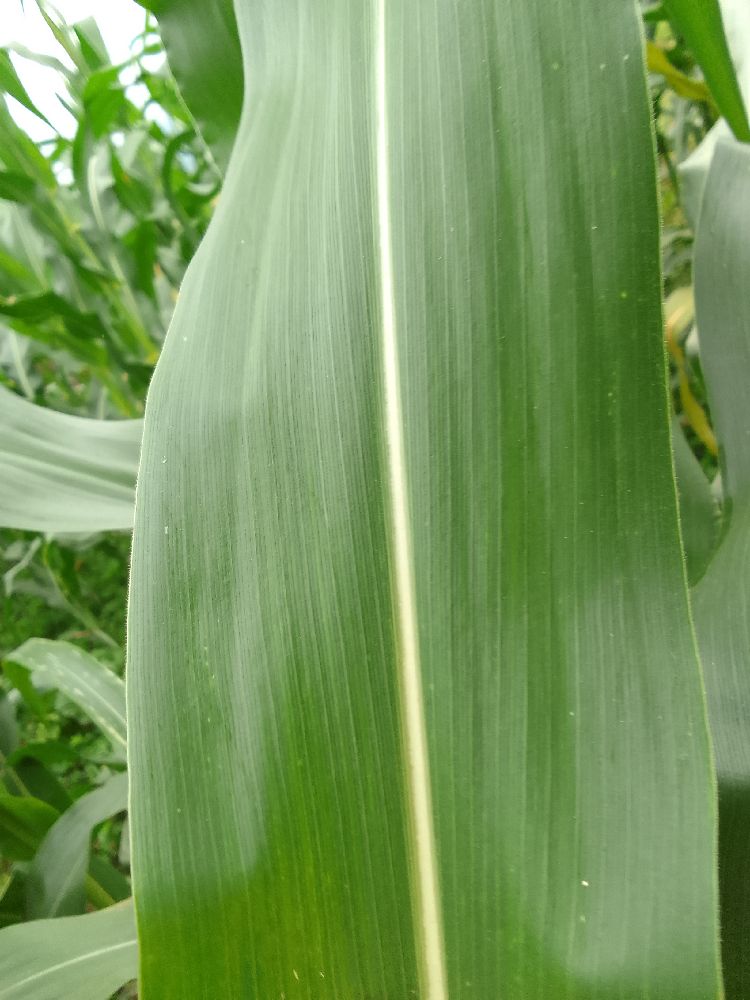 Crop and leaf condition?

maize, healthy
